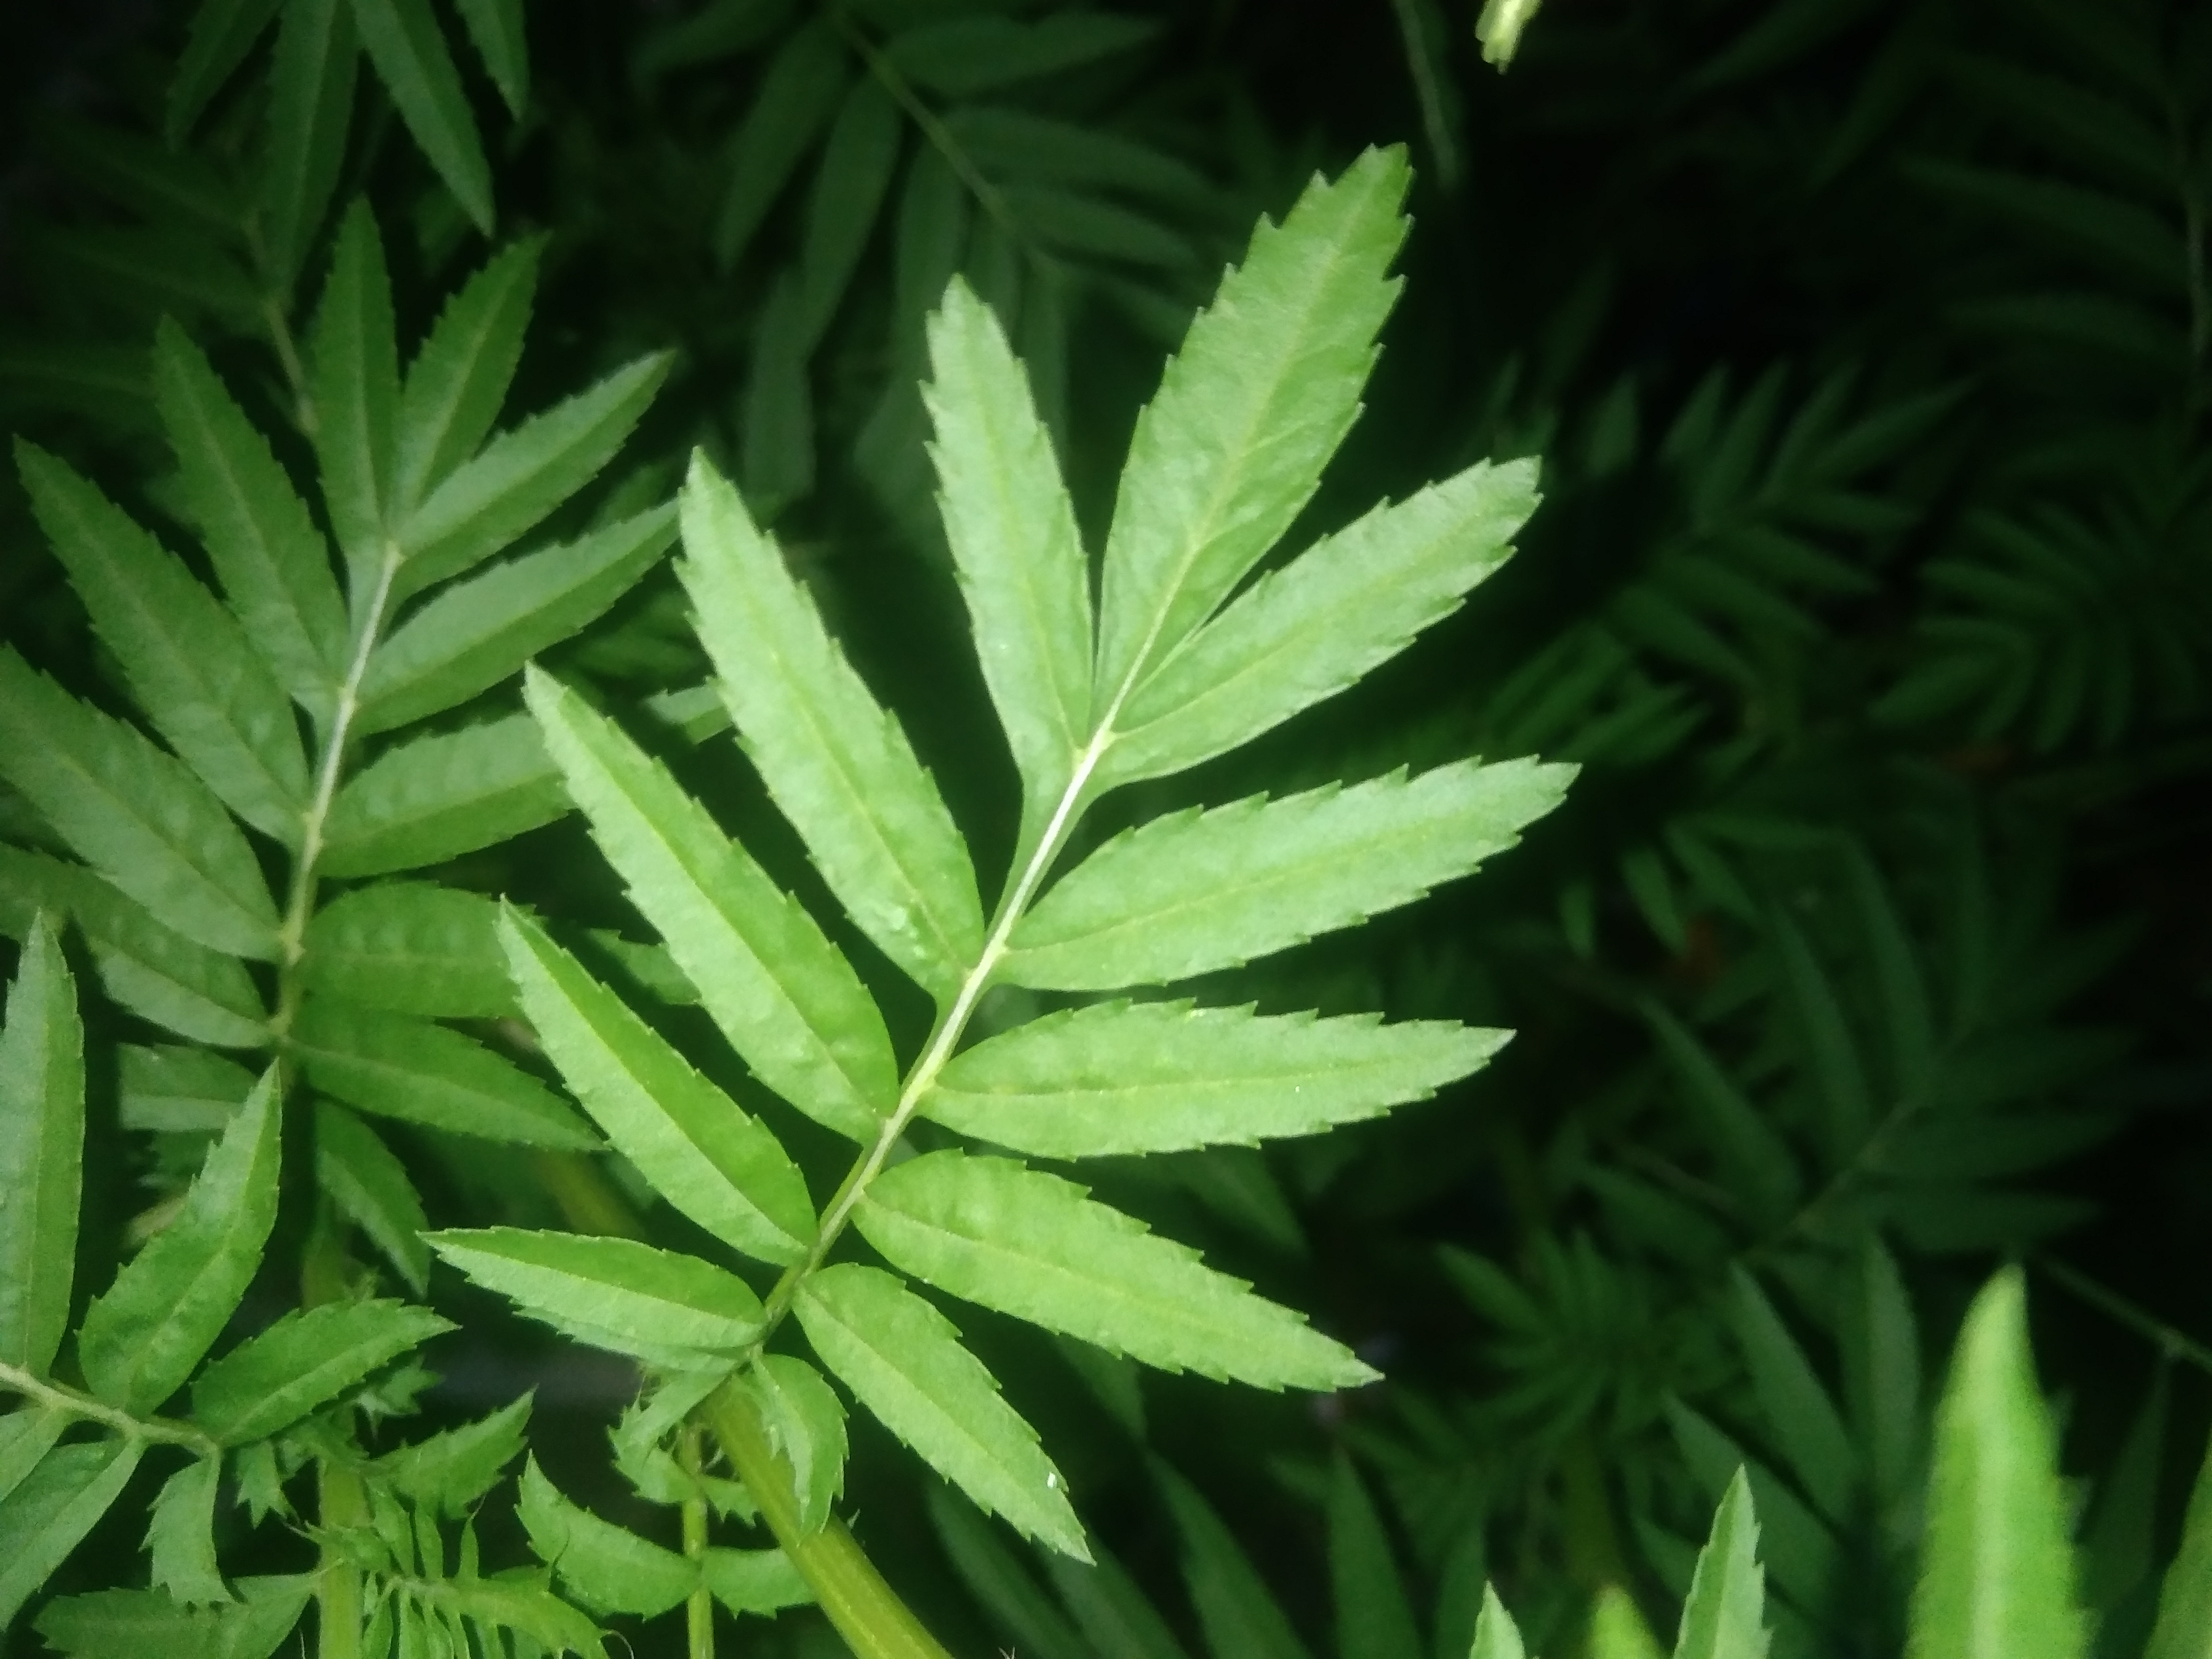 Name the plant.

marigold
